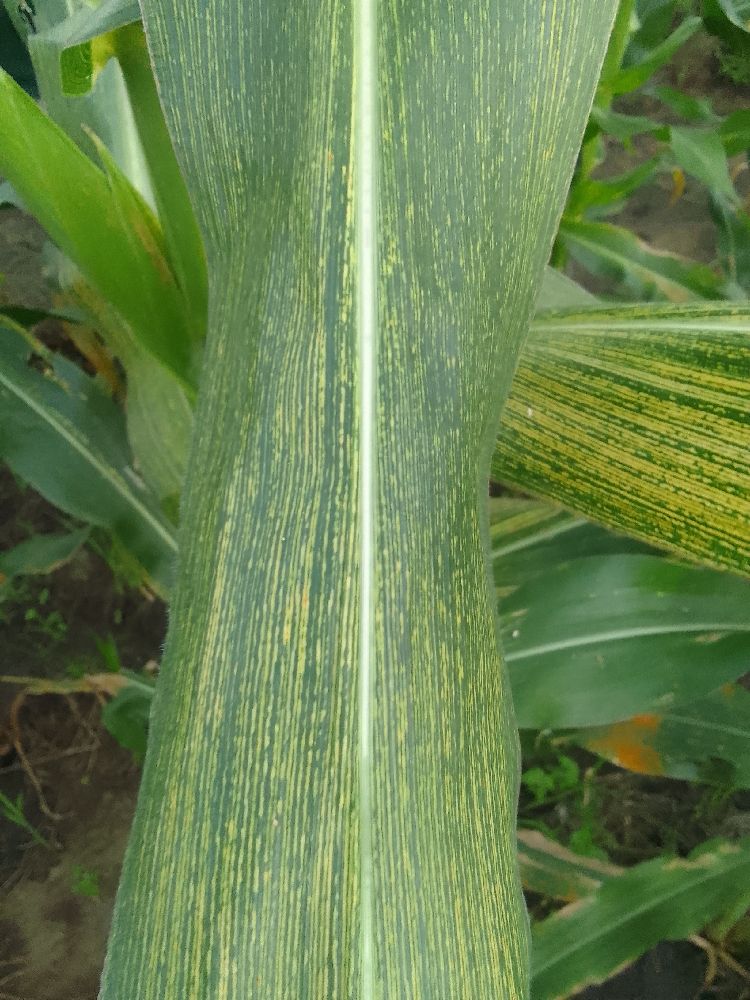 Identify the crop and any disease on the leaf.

maize, maize streak virus
